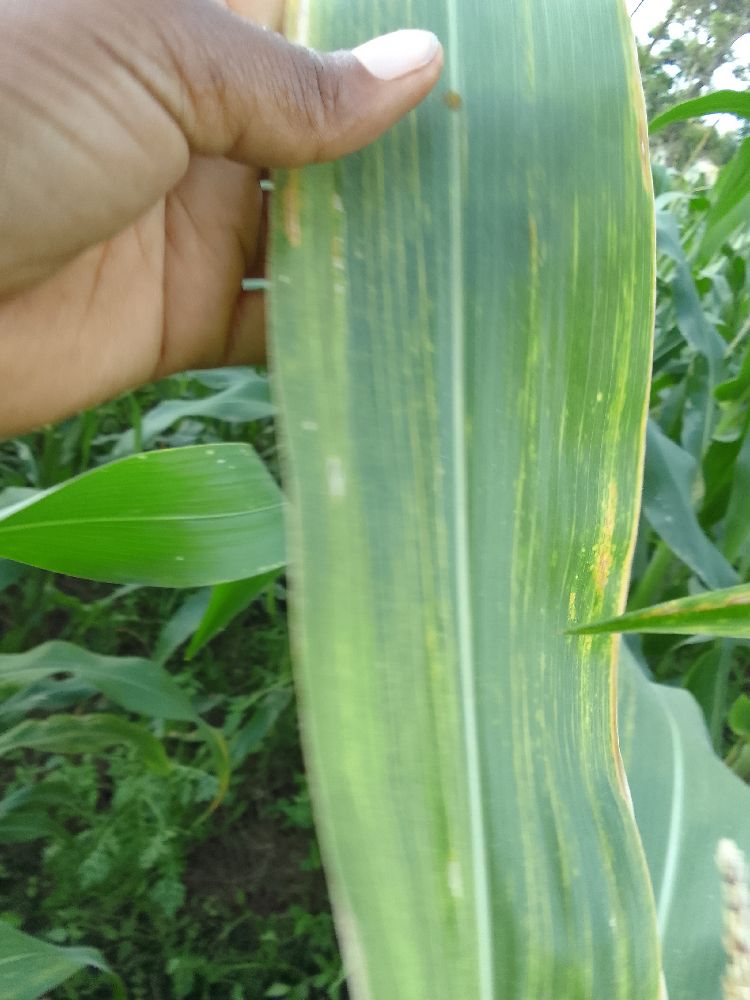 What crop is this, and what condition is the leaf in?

maize, maize lethal necrosis
